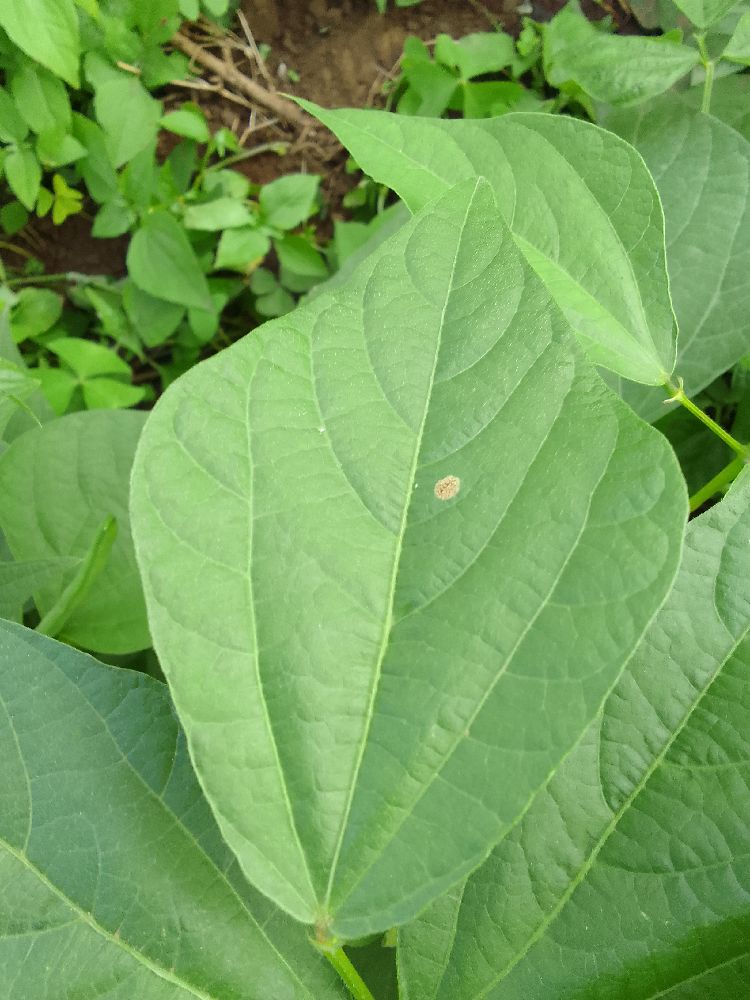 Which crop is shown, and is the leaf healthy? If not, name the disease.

common bean, healthy
